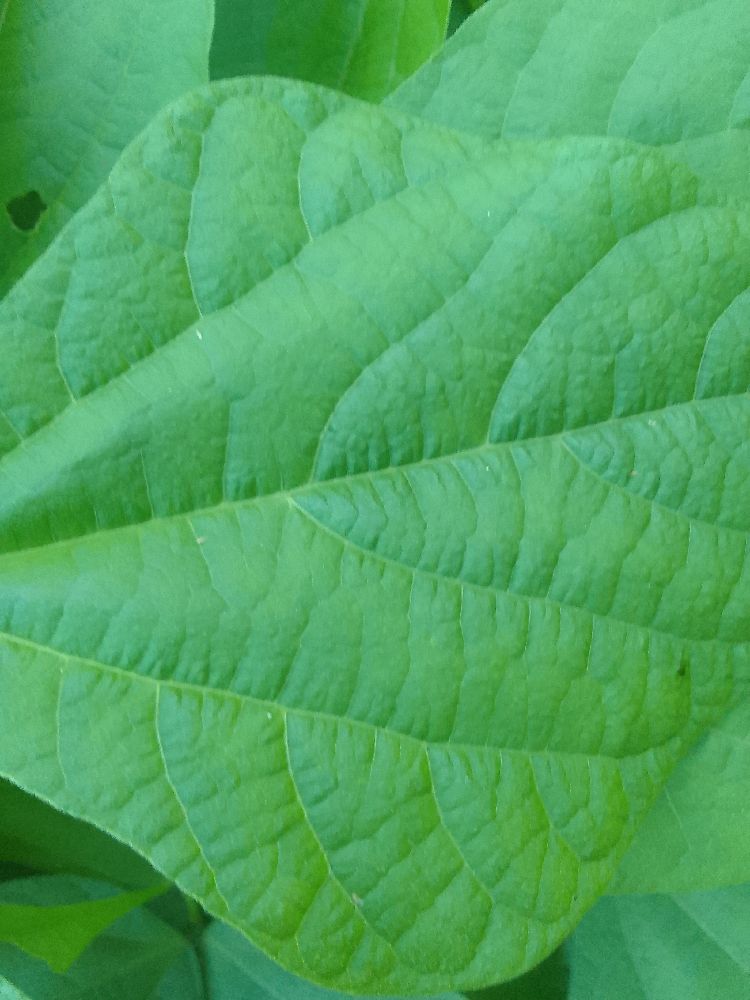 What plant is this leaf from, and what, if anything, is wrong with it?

common bean, healthy
